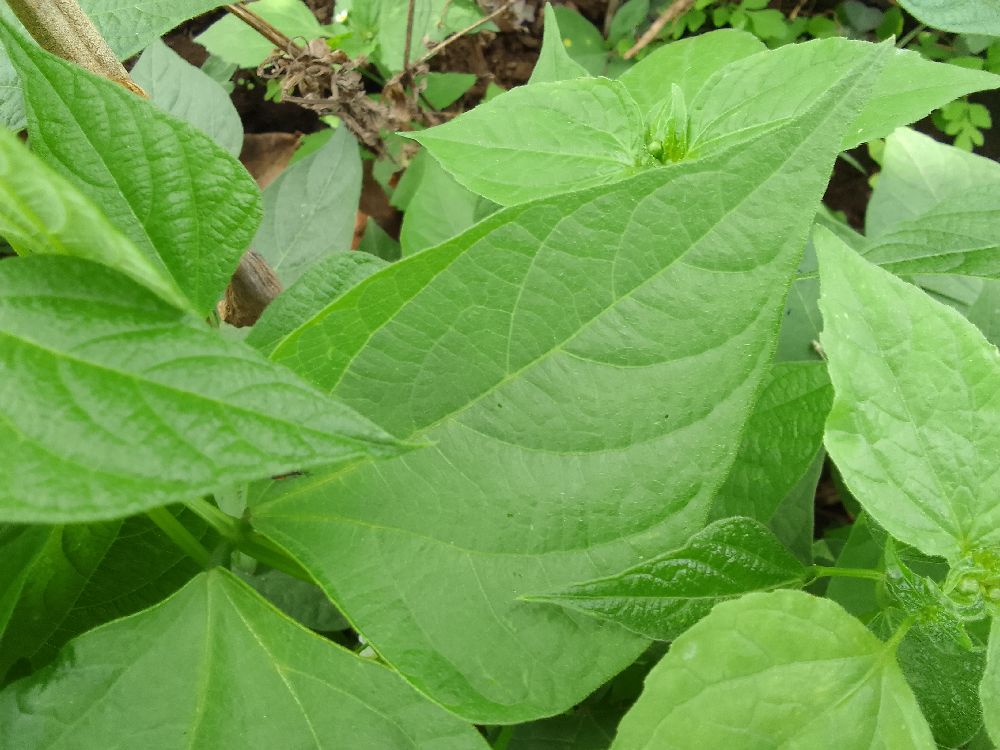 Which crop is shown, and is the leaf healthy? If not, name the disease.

common bean, healthy
